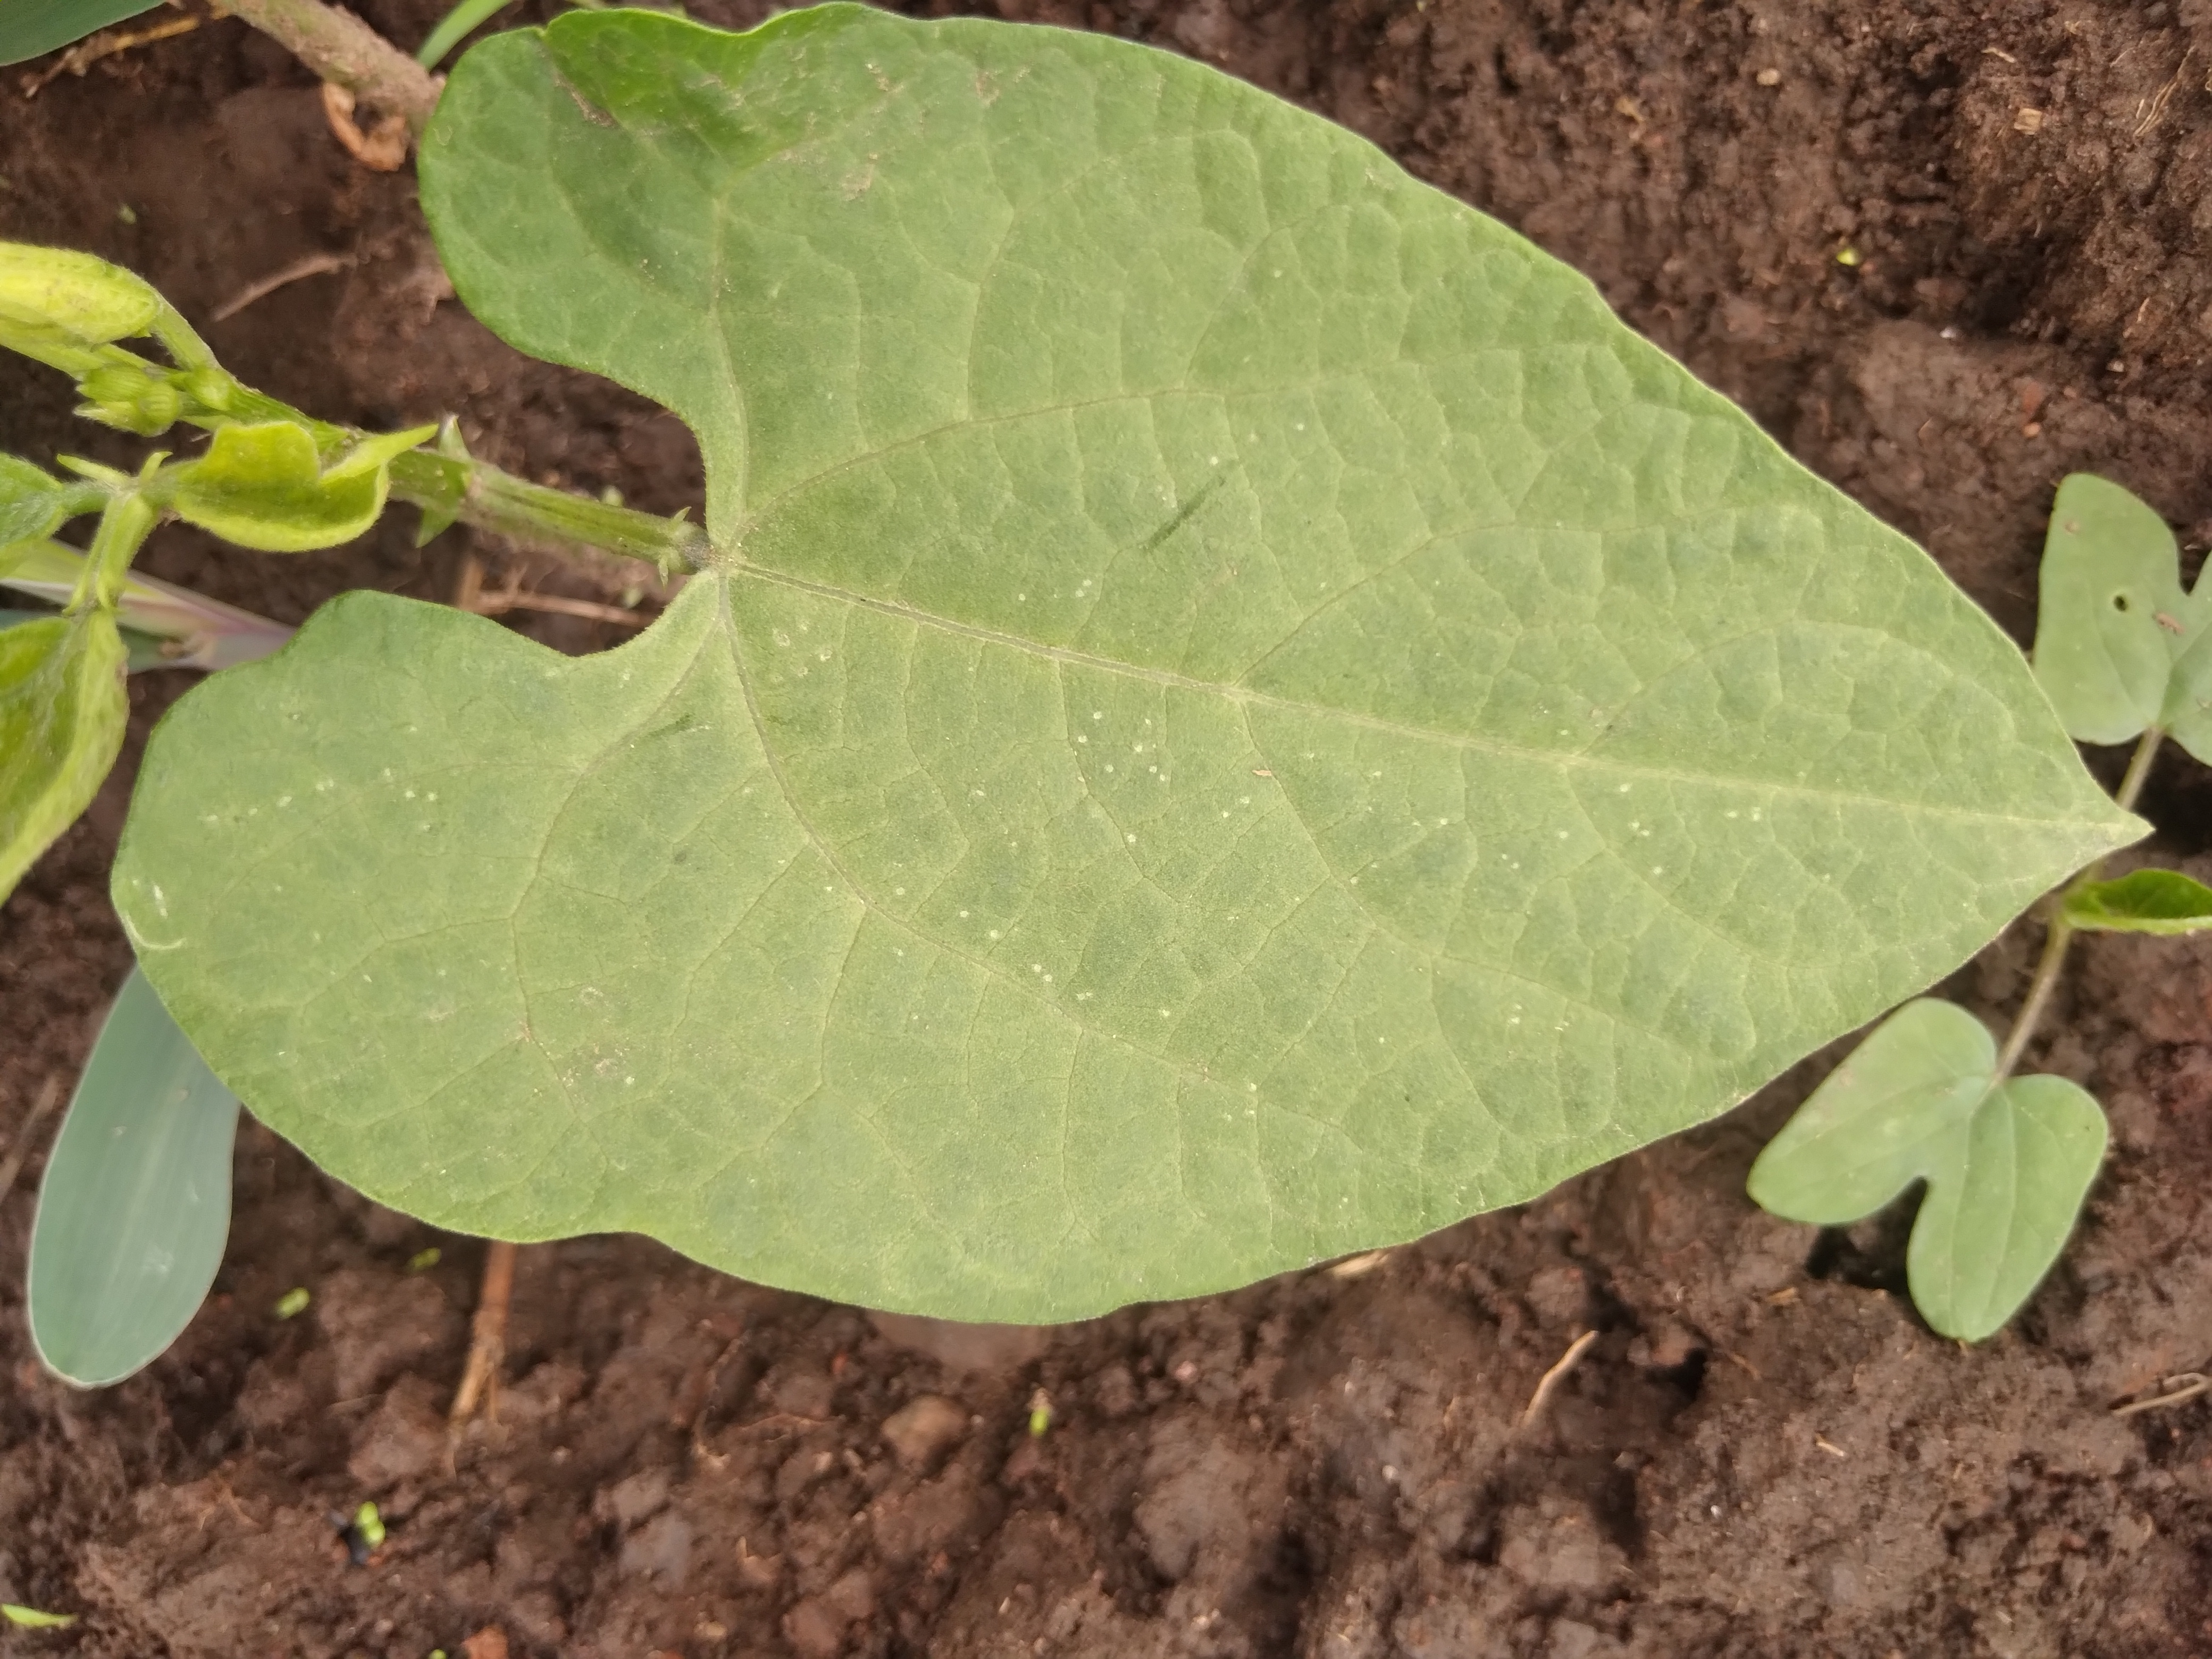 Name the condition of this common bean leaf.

healthy
